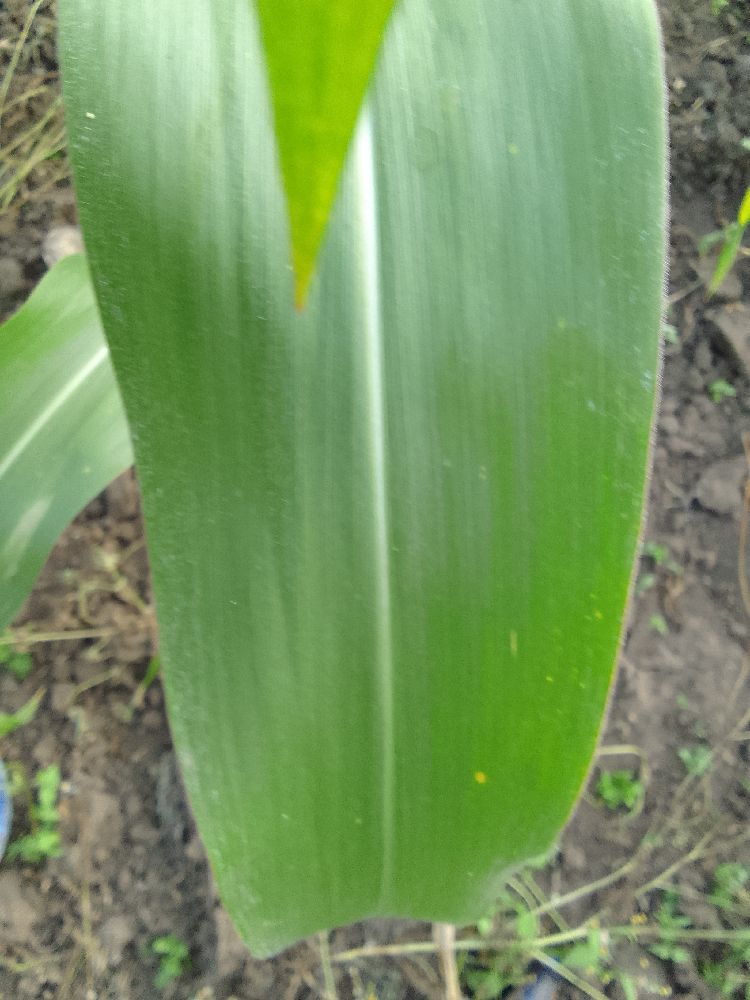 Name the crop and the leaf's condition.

maize, healthy
